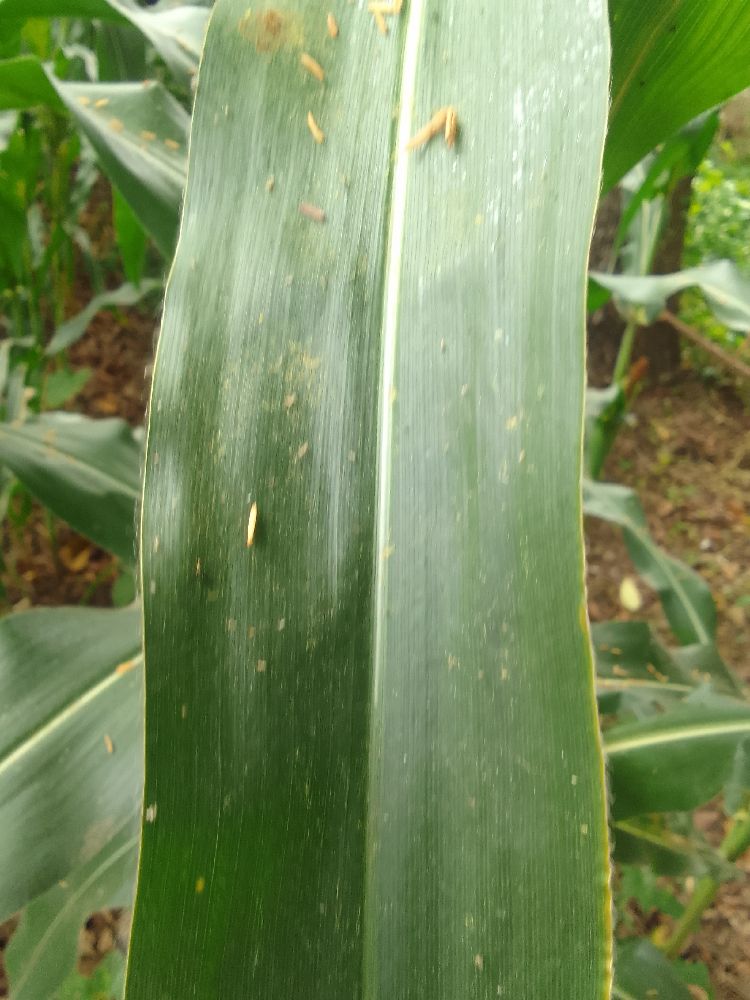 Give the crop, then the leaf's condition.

maize, healthy
